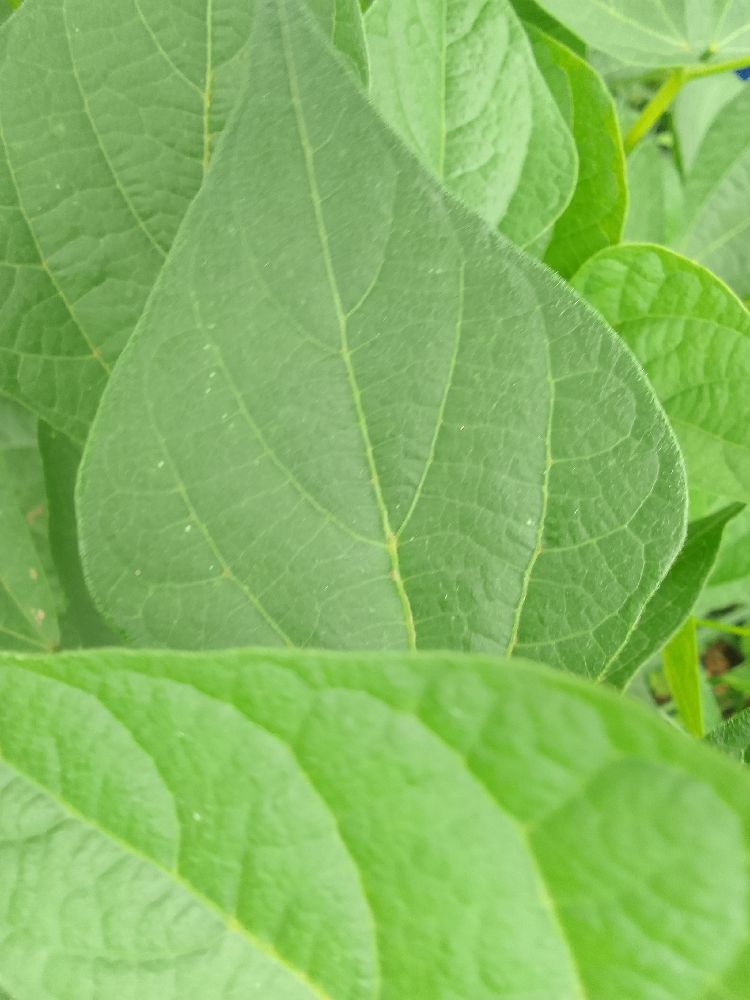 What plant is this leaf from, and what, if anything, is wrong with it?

common bean, healthy
